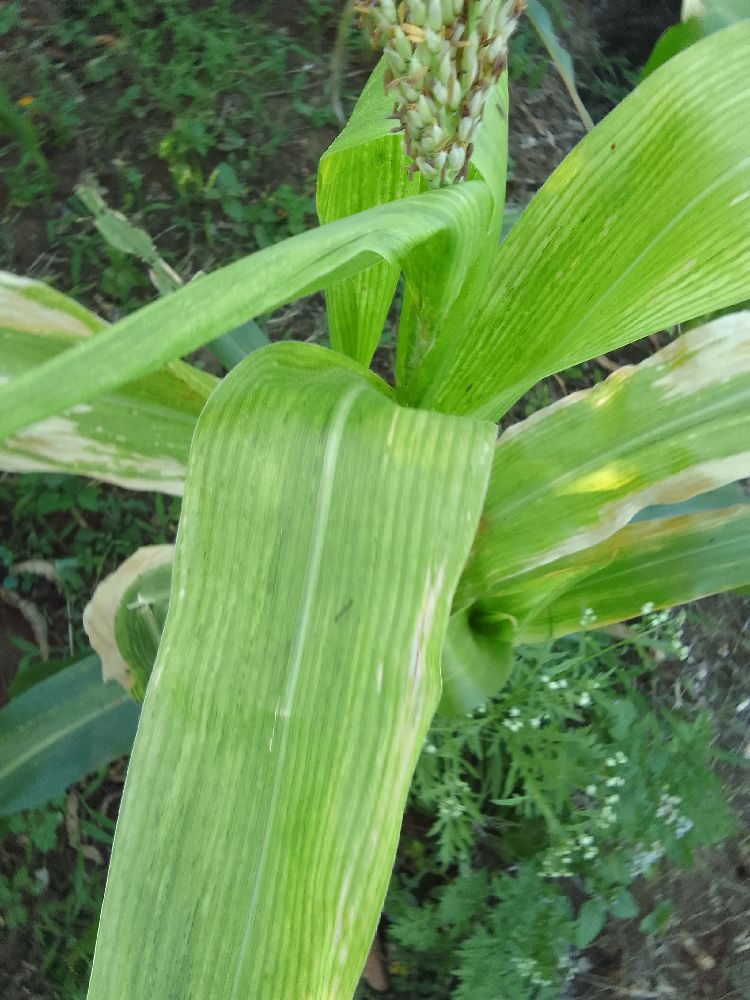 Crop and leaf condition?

maize, maize lethal necrosis
